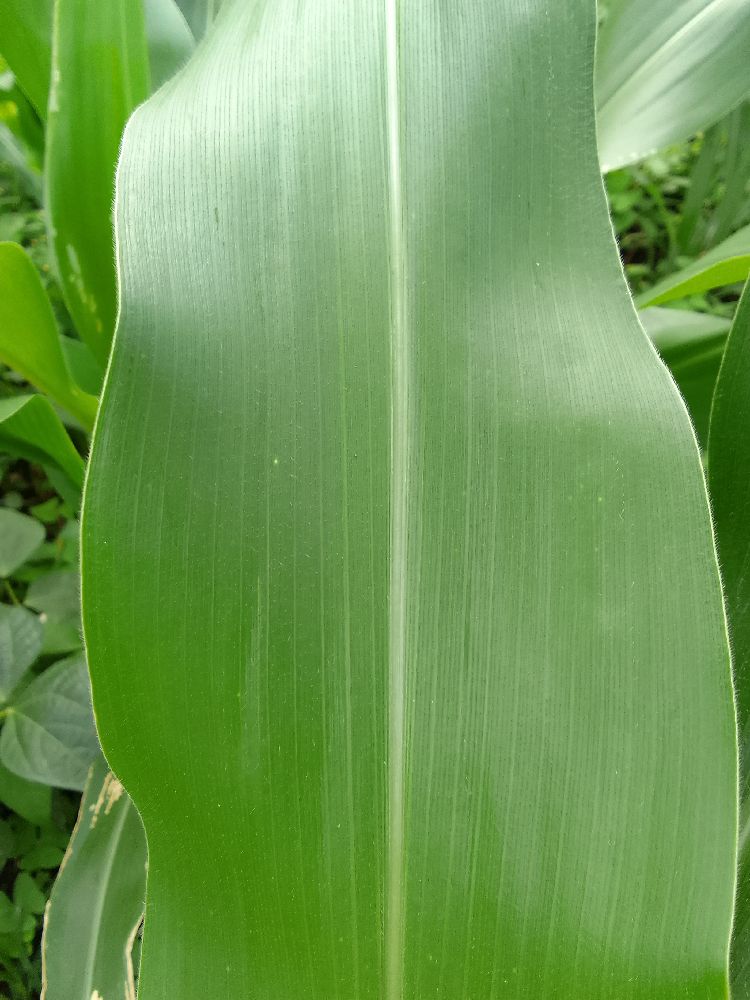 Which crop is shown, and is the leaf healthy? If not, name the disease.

maize, healthy
